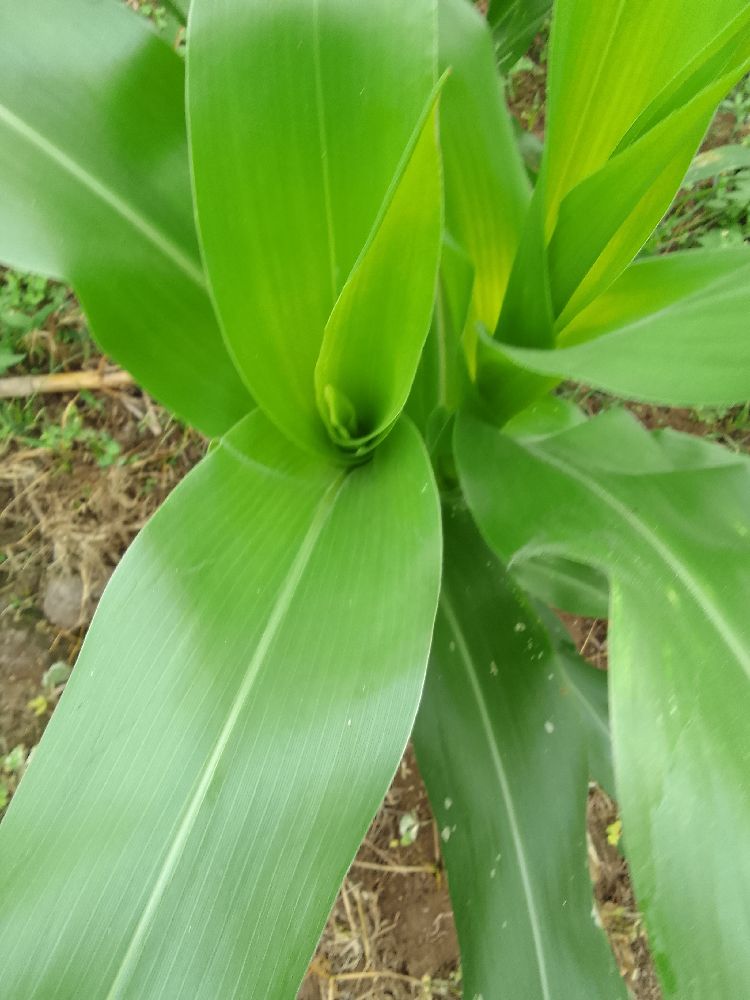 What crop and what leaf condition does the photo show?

maize, healthy
